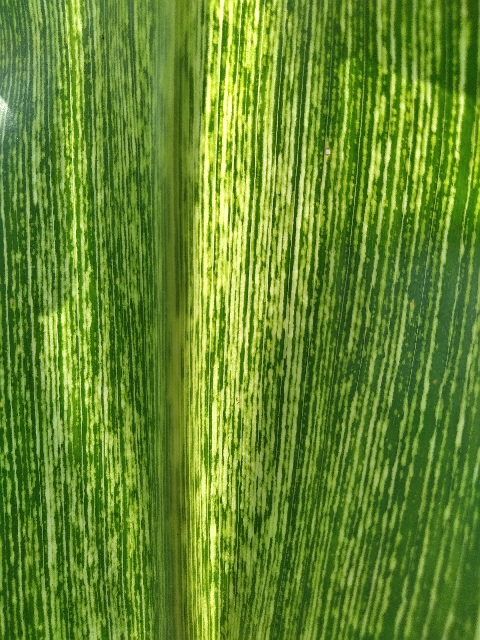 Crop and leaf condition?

maize, maize streak virus
